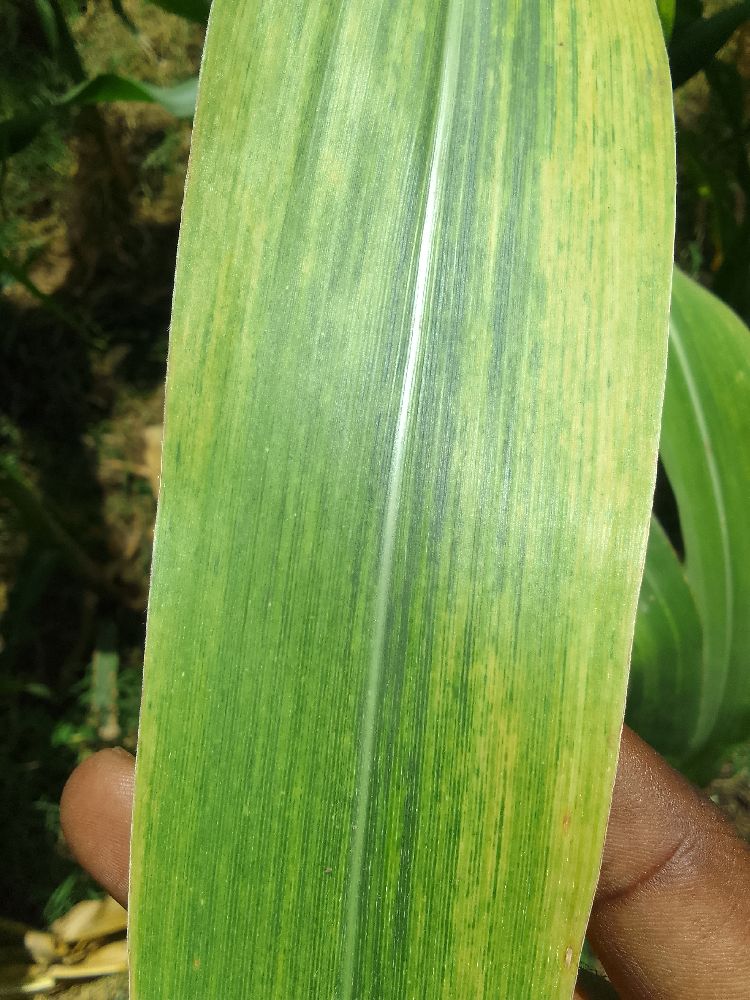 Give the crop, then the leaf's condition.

maize, maize lethal necrosis
